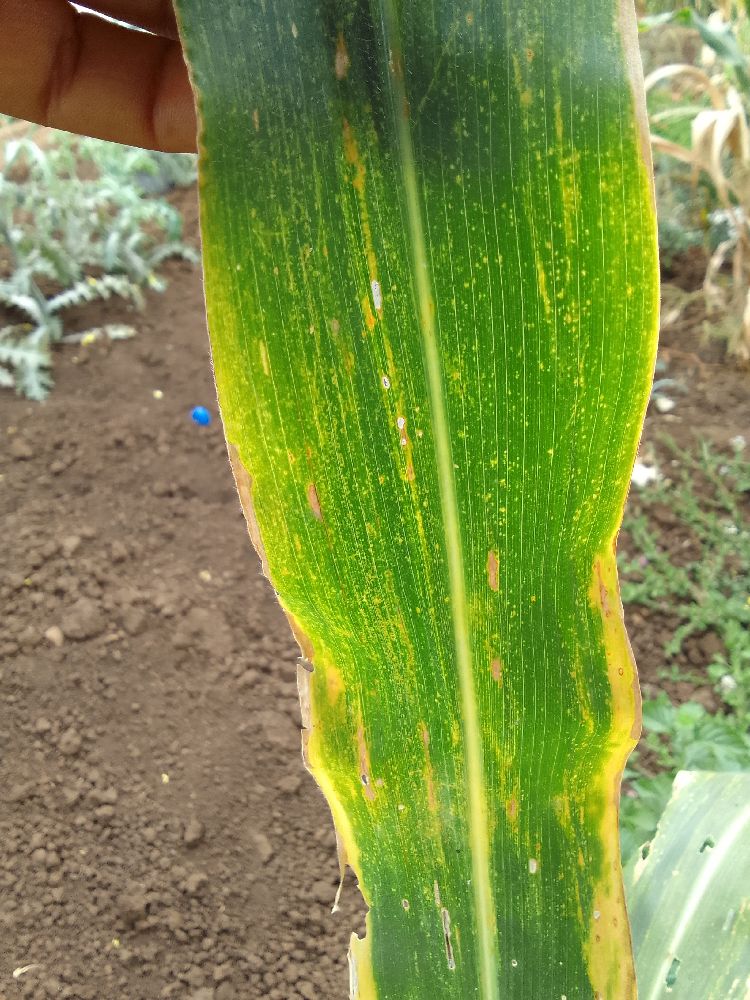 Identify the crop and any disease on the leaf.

maize, maize lethal necrosis
